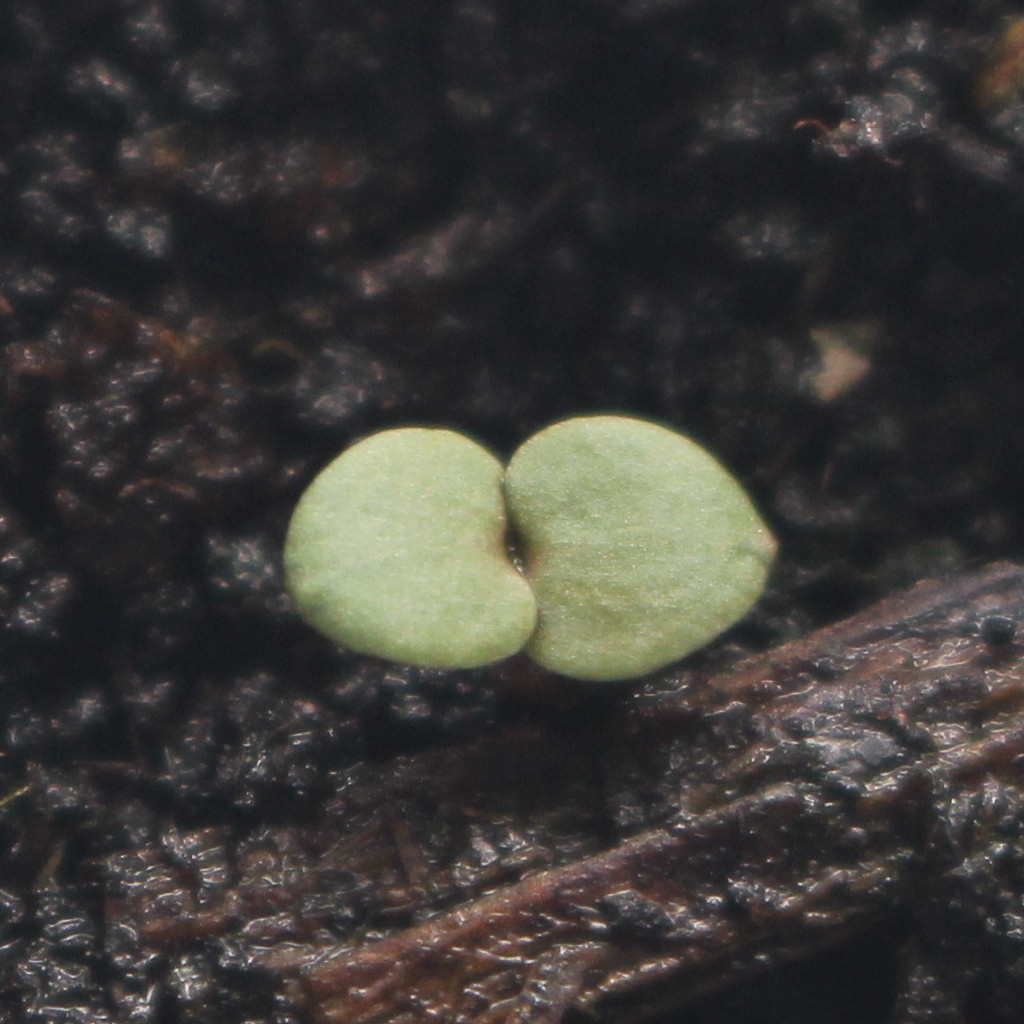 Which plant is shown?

Veronica persica
